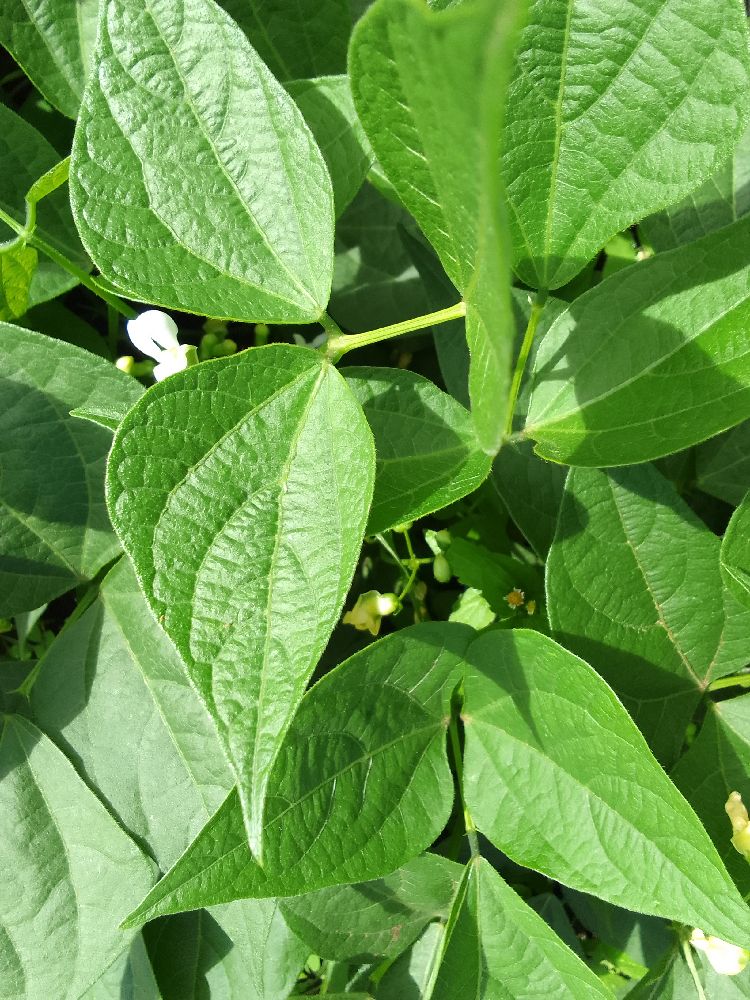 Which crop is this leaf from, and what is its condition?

common bean, healthy
